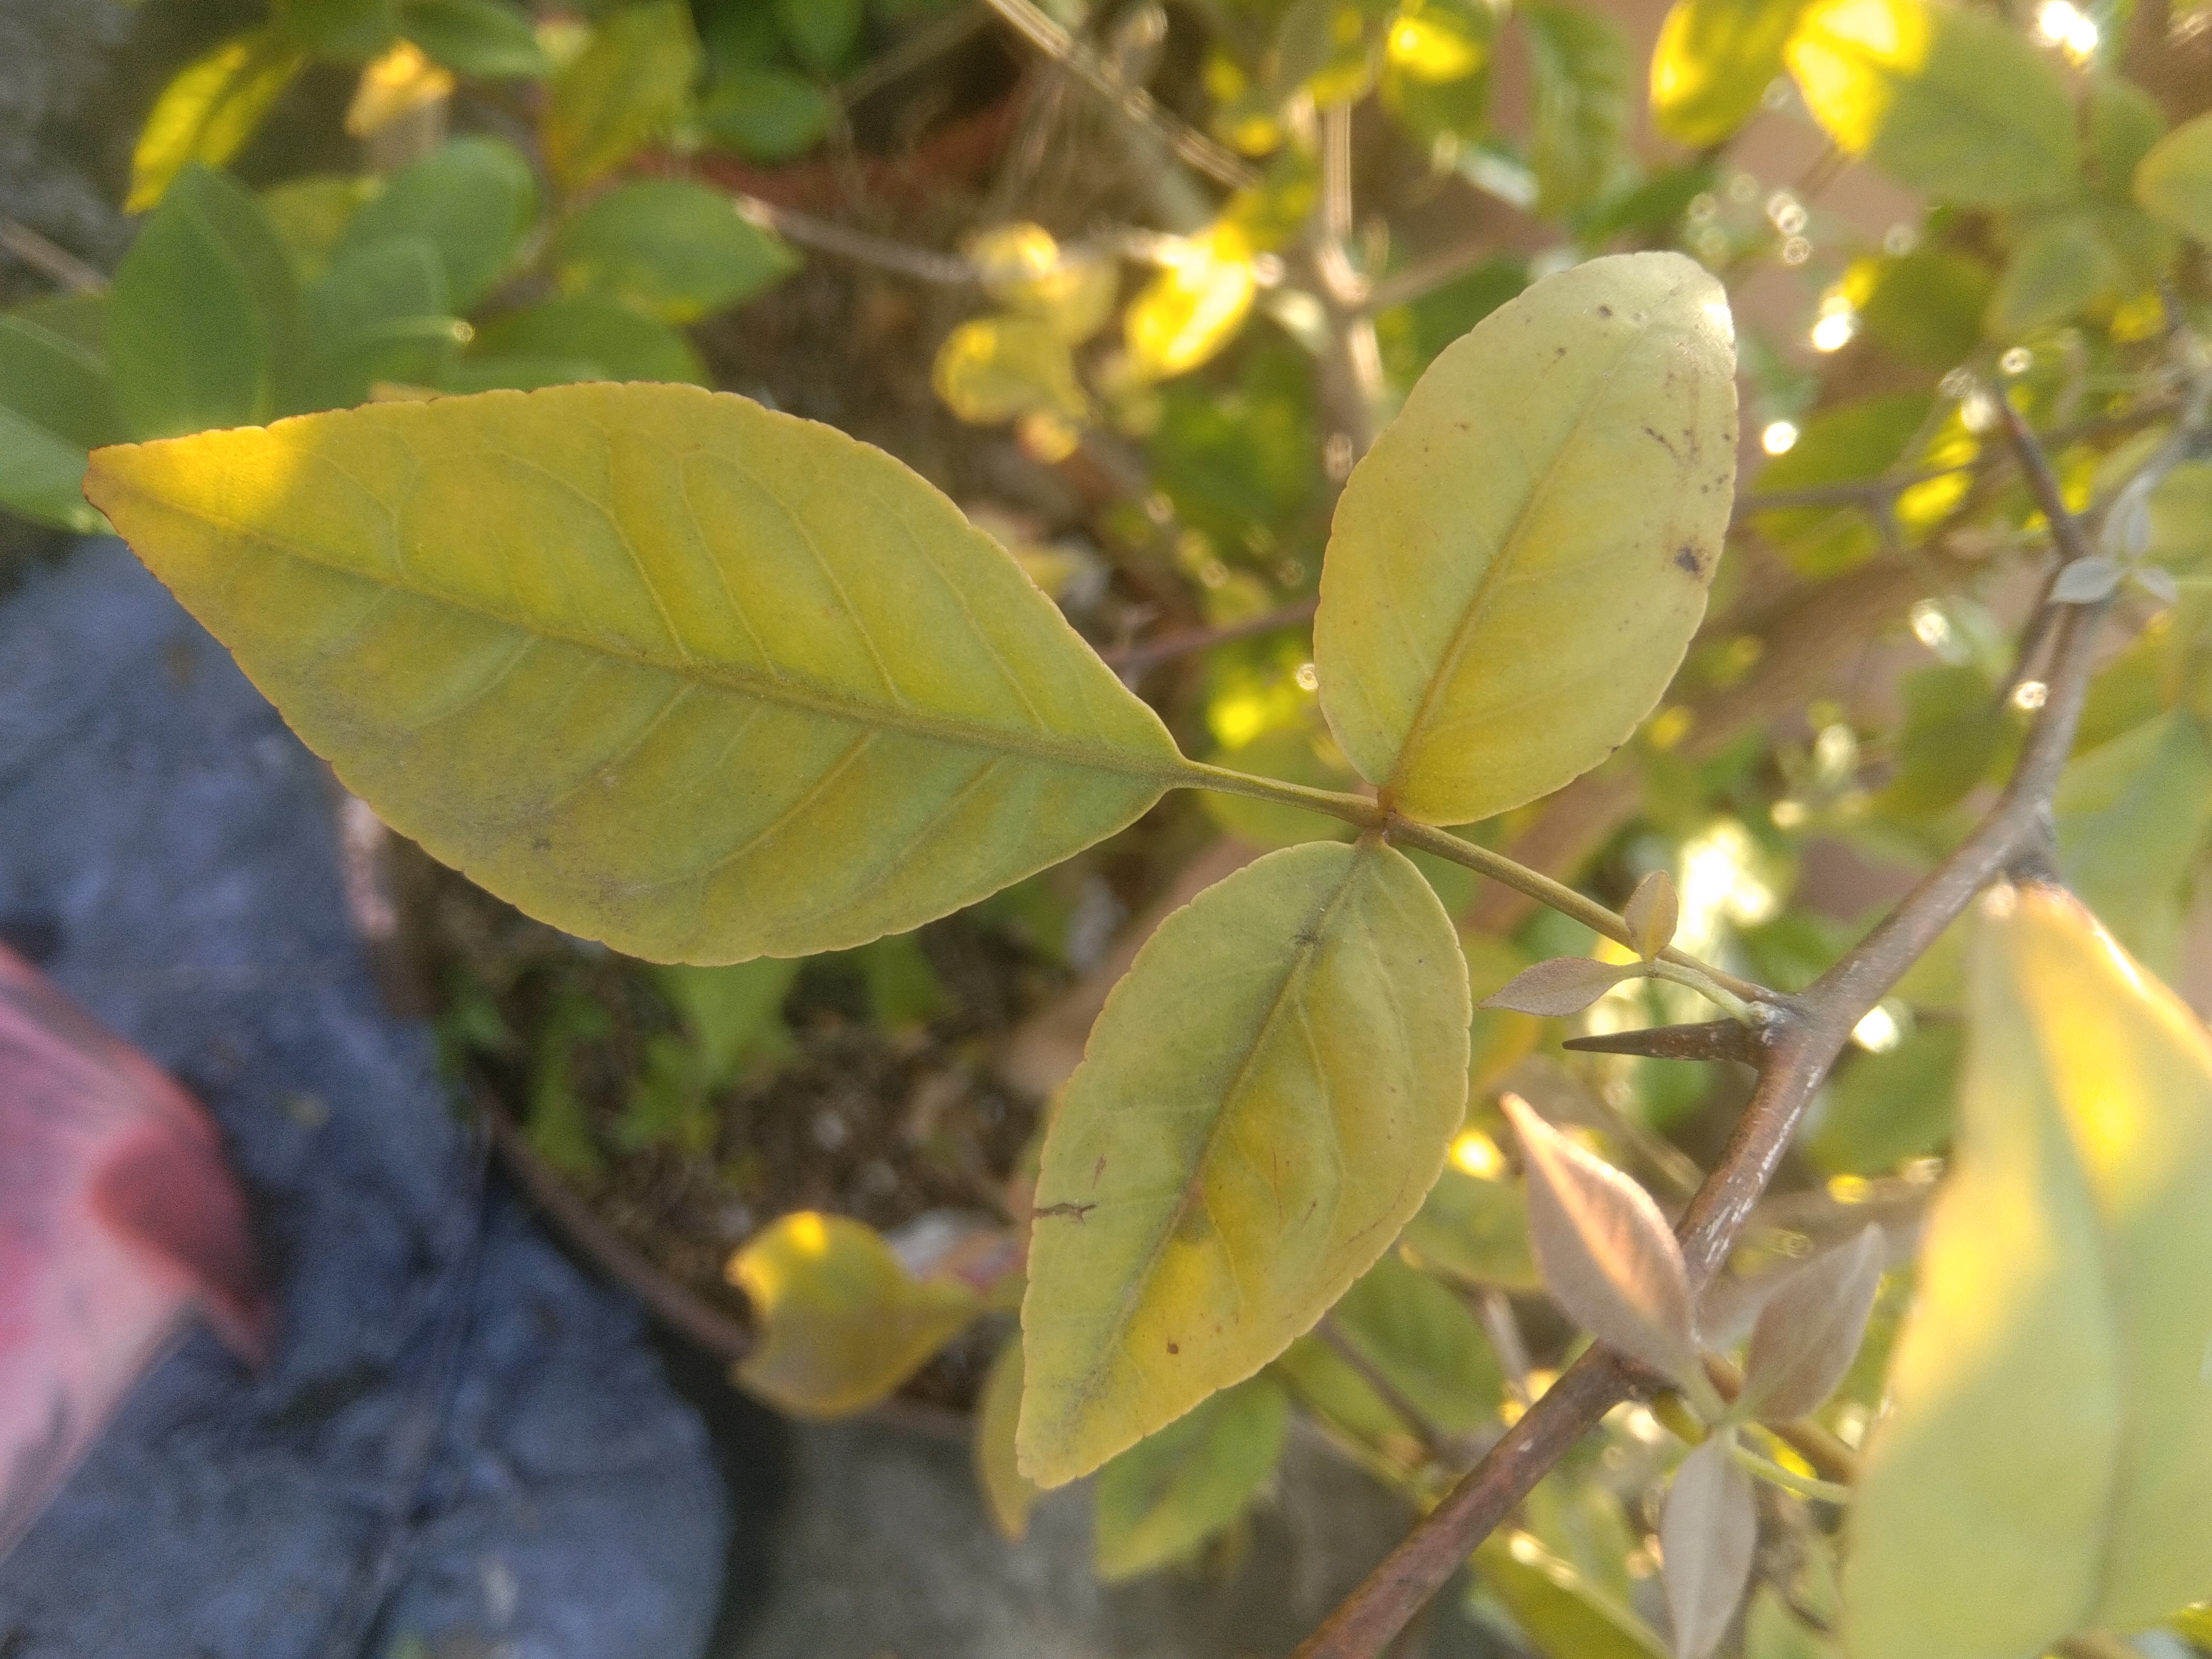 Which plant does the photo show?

wood apple
